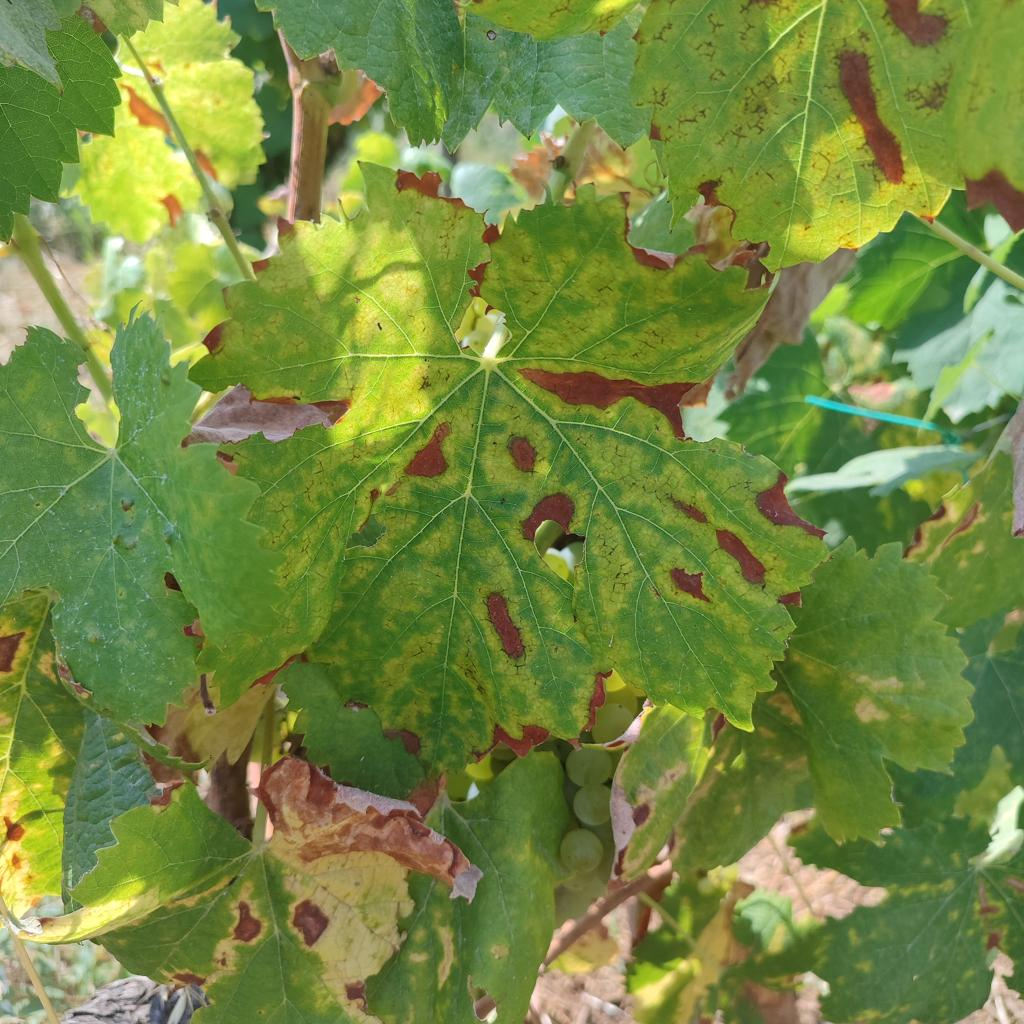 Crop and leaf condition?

grapevine, esca complex
